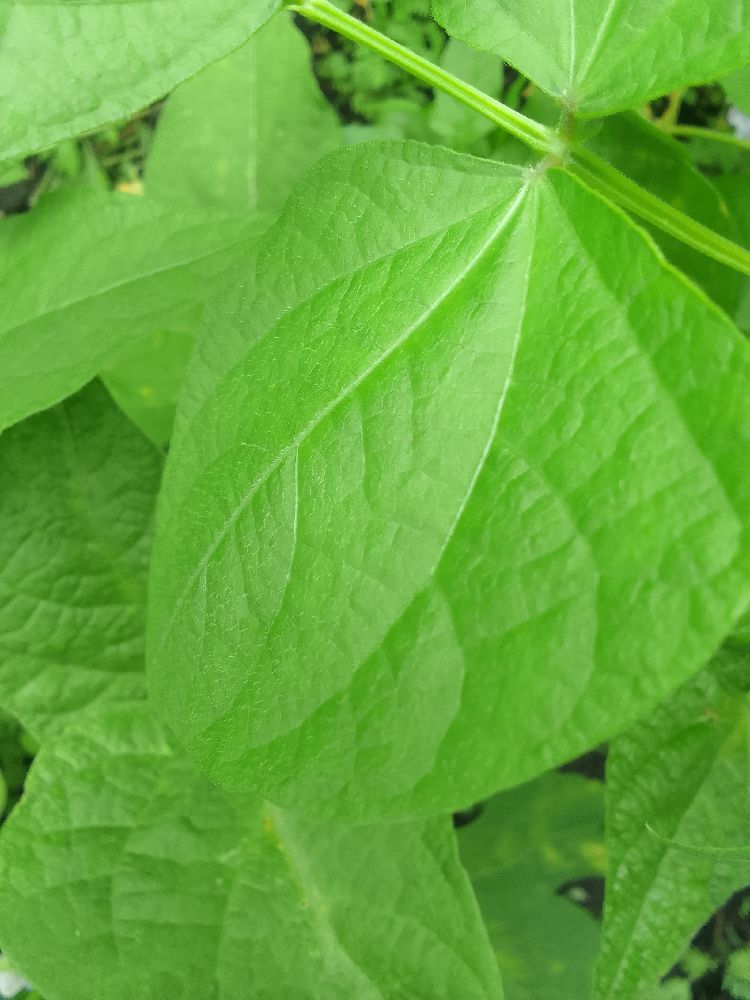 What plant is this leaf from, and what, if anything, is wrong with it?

common bean, healthy
